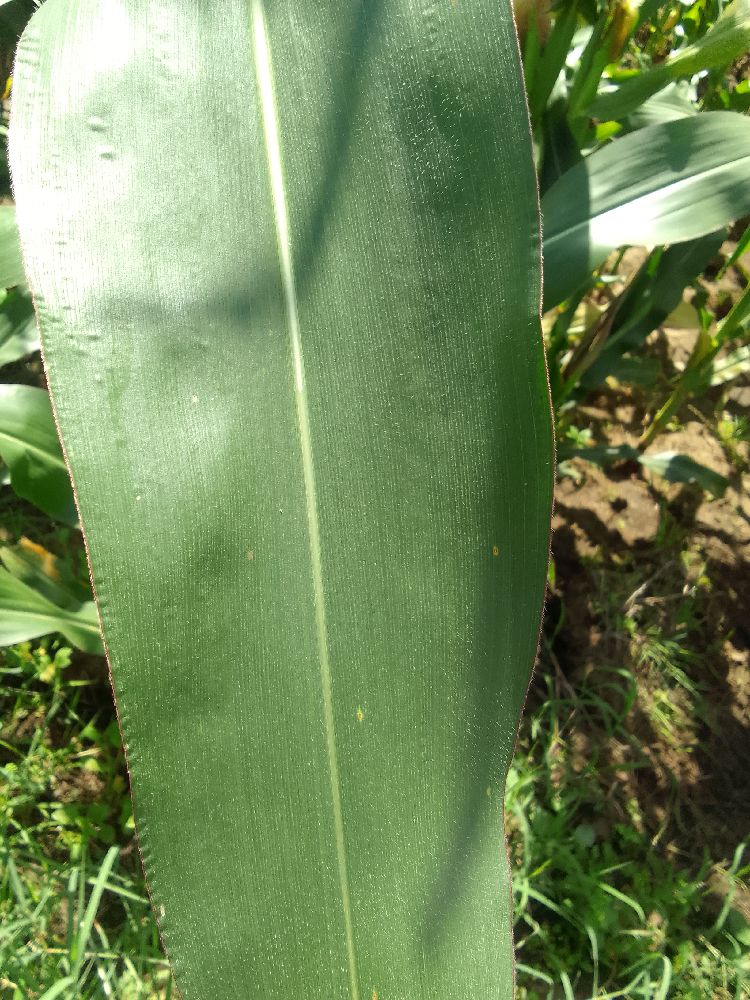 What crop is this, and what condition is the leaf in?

maize, healthy
